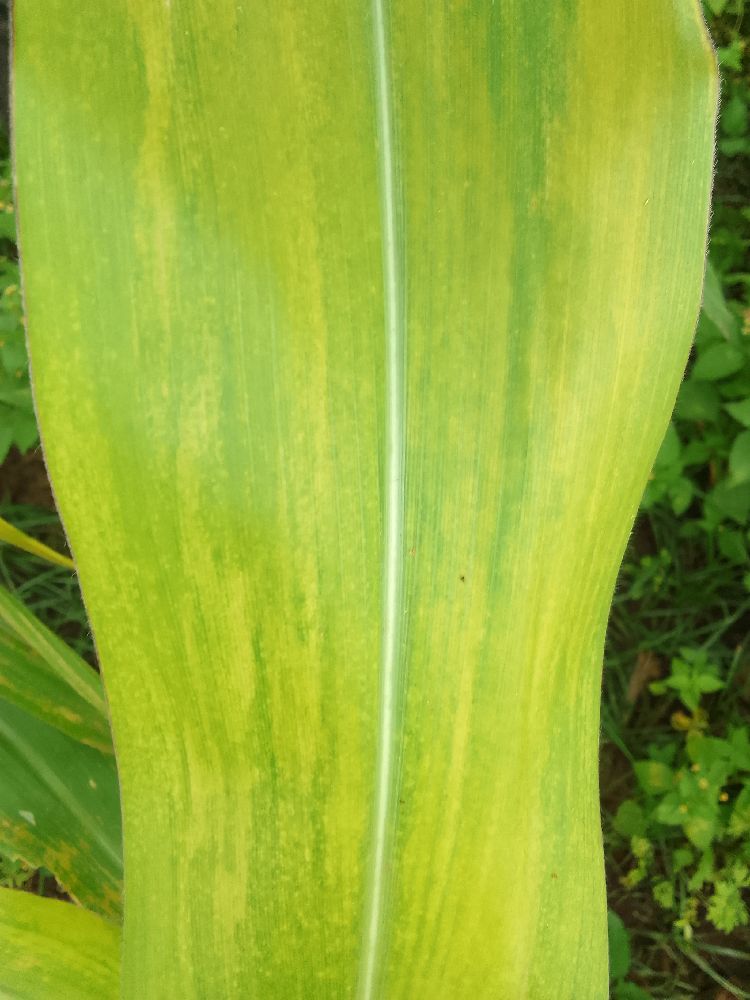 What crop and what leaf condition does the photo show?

maize, maize lethal necrosis
